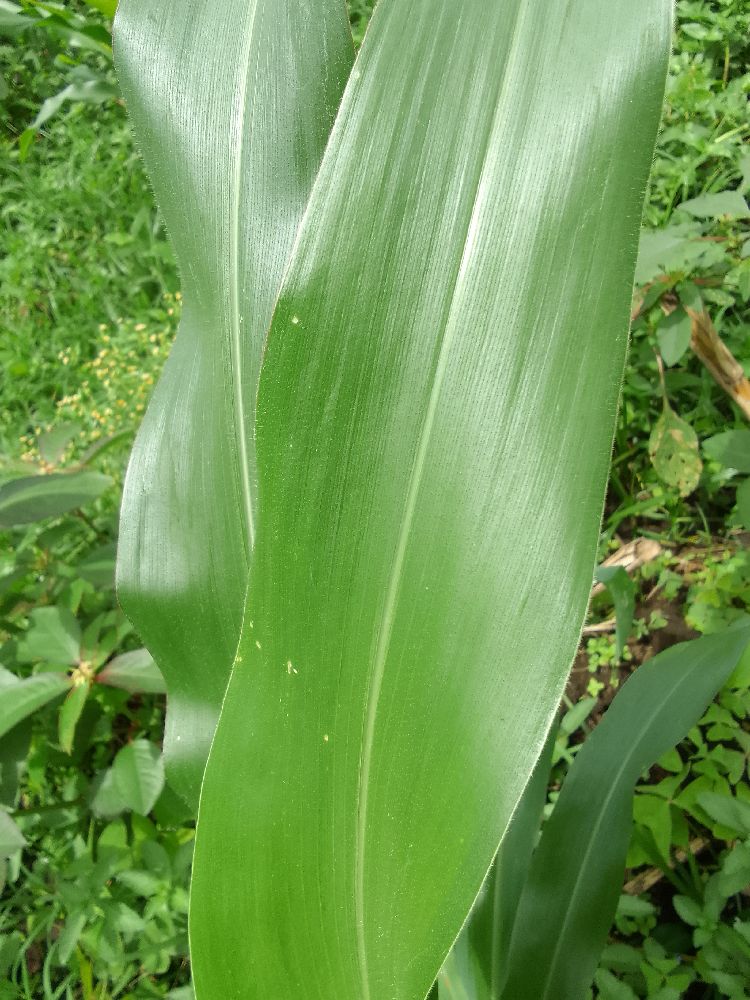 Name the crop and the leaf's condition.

maize, healthy
